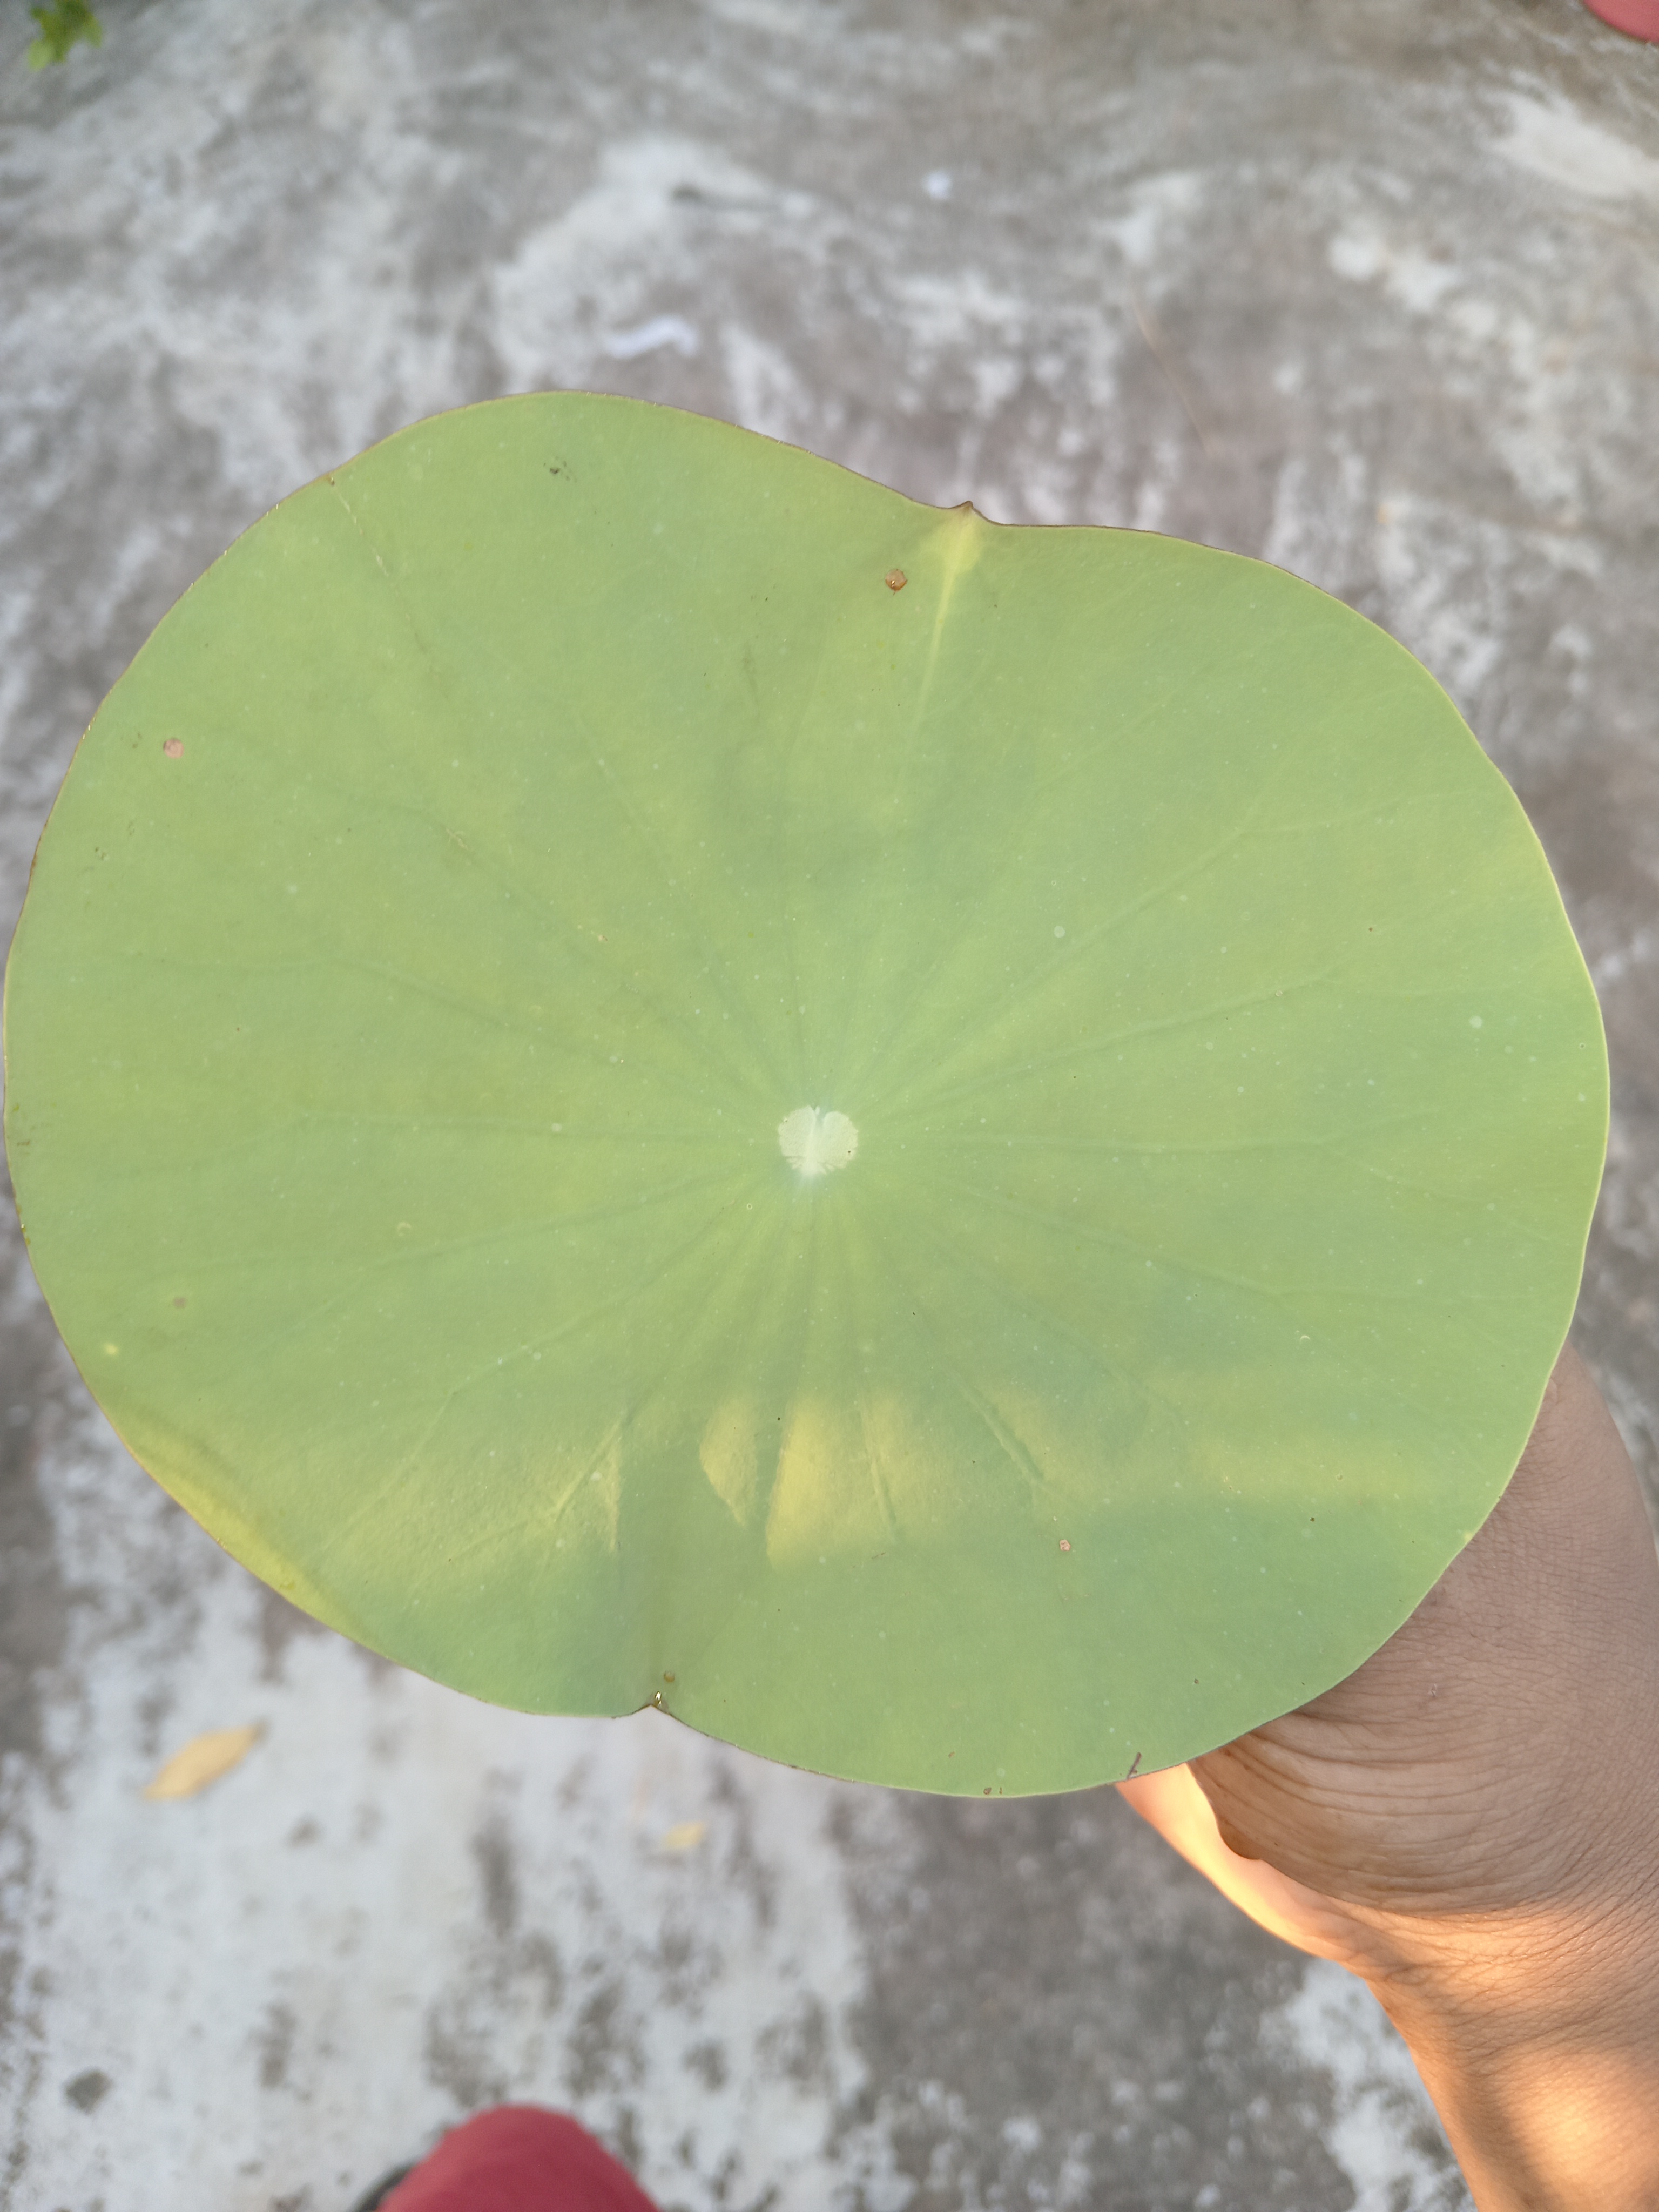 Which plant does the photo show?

lotus
